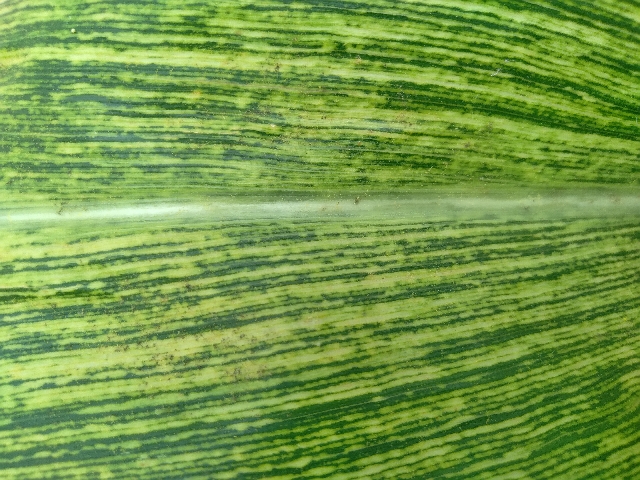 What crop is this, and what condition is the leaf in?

maize, maize streak virus
